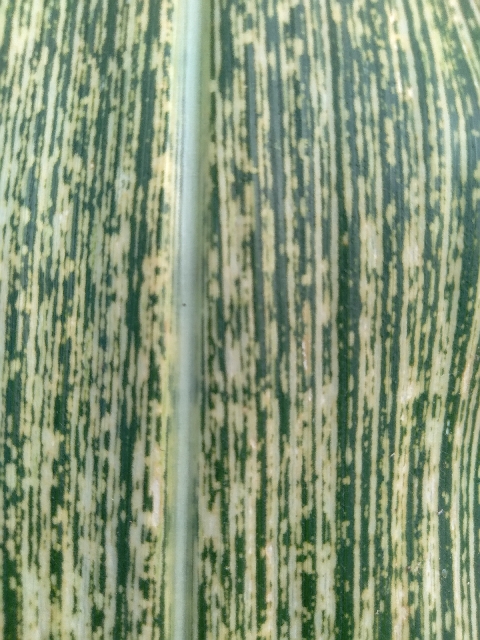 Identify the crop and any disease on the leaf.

maize, maize streak virus
